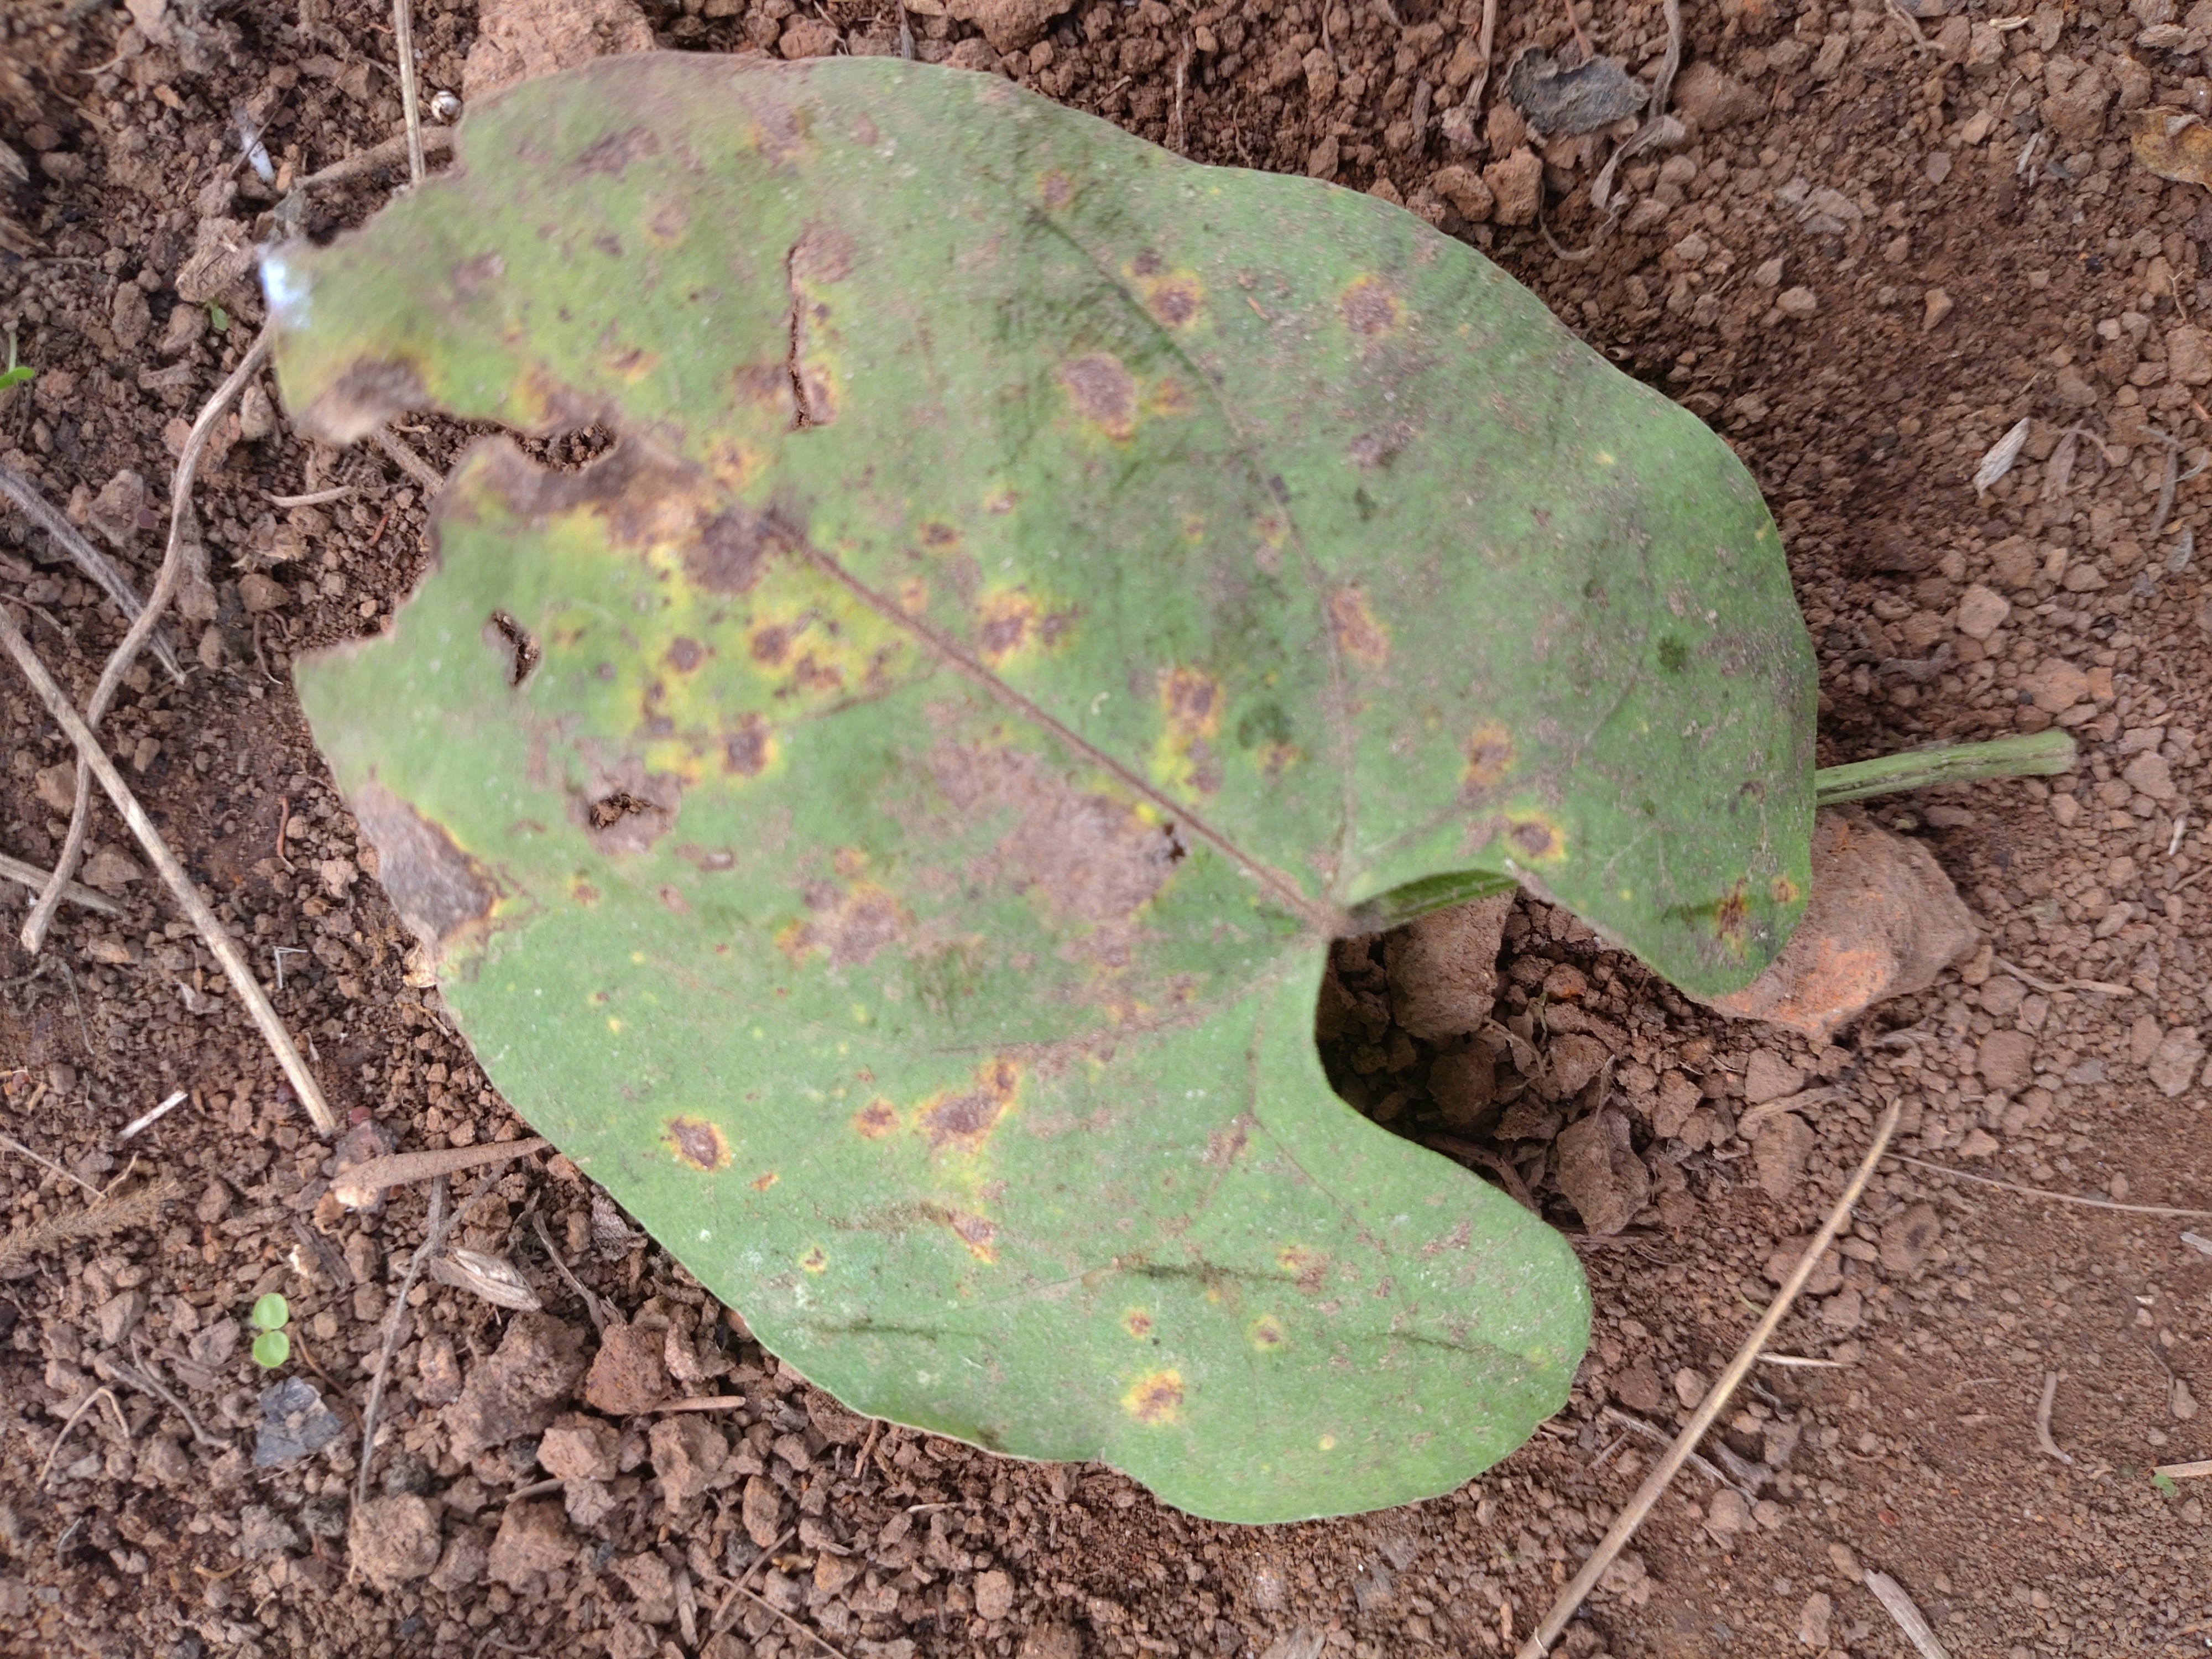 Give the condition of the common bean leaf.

anthracnose
